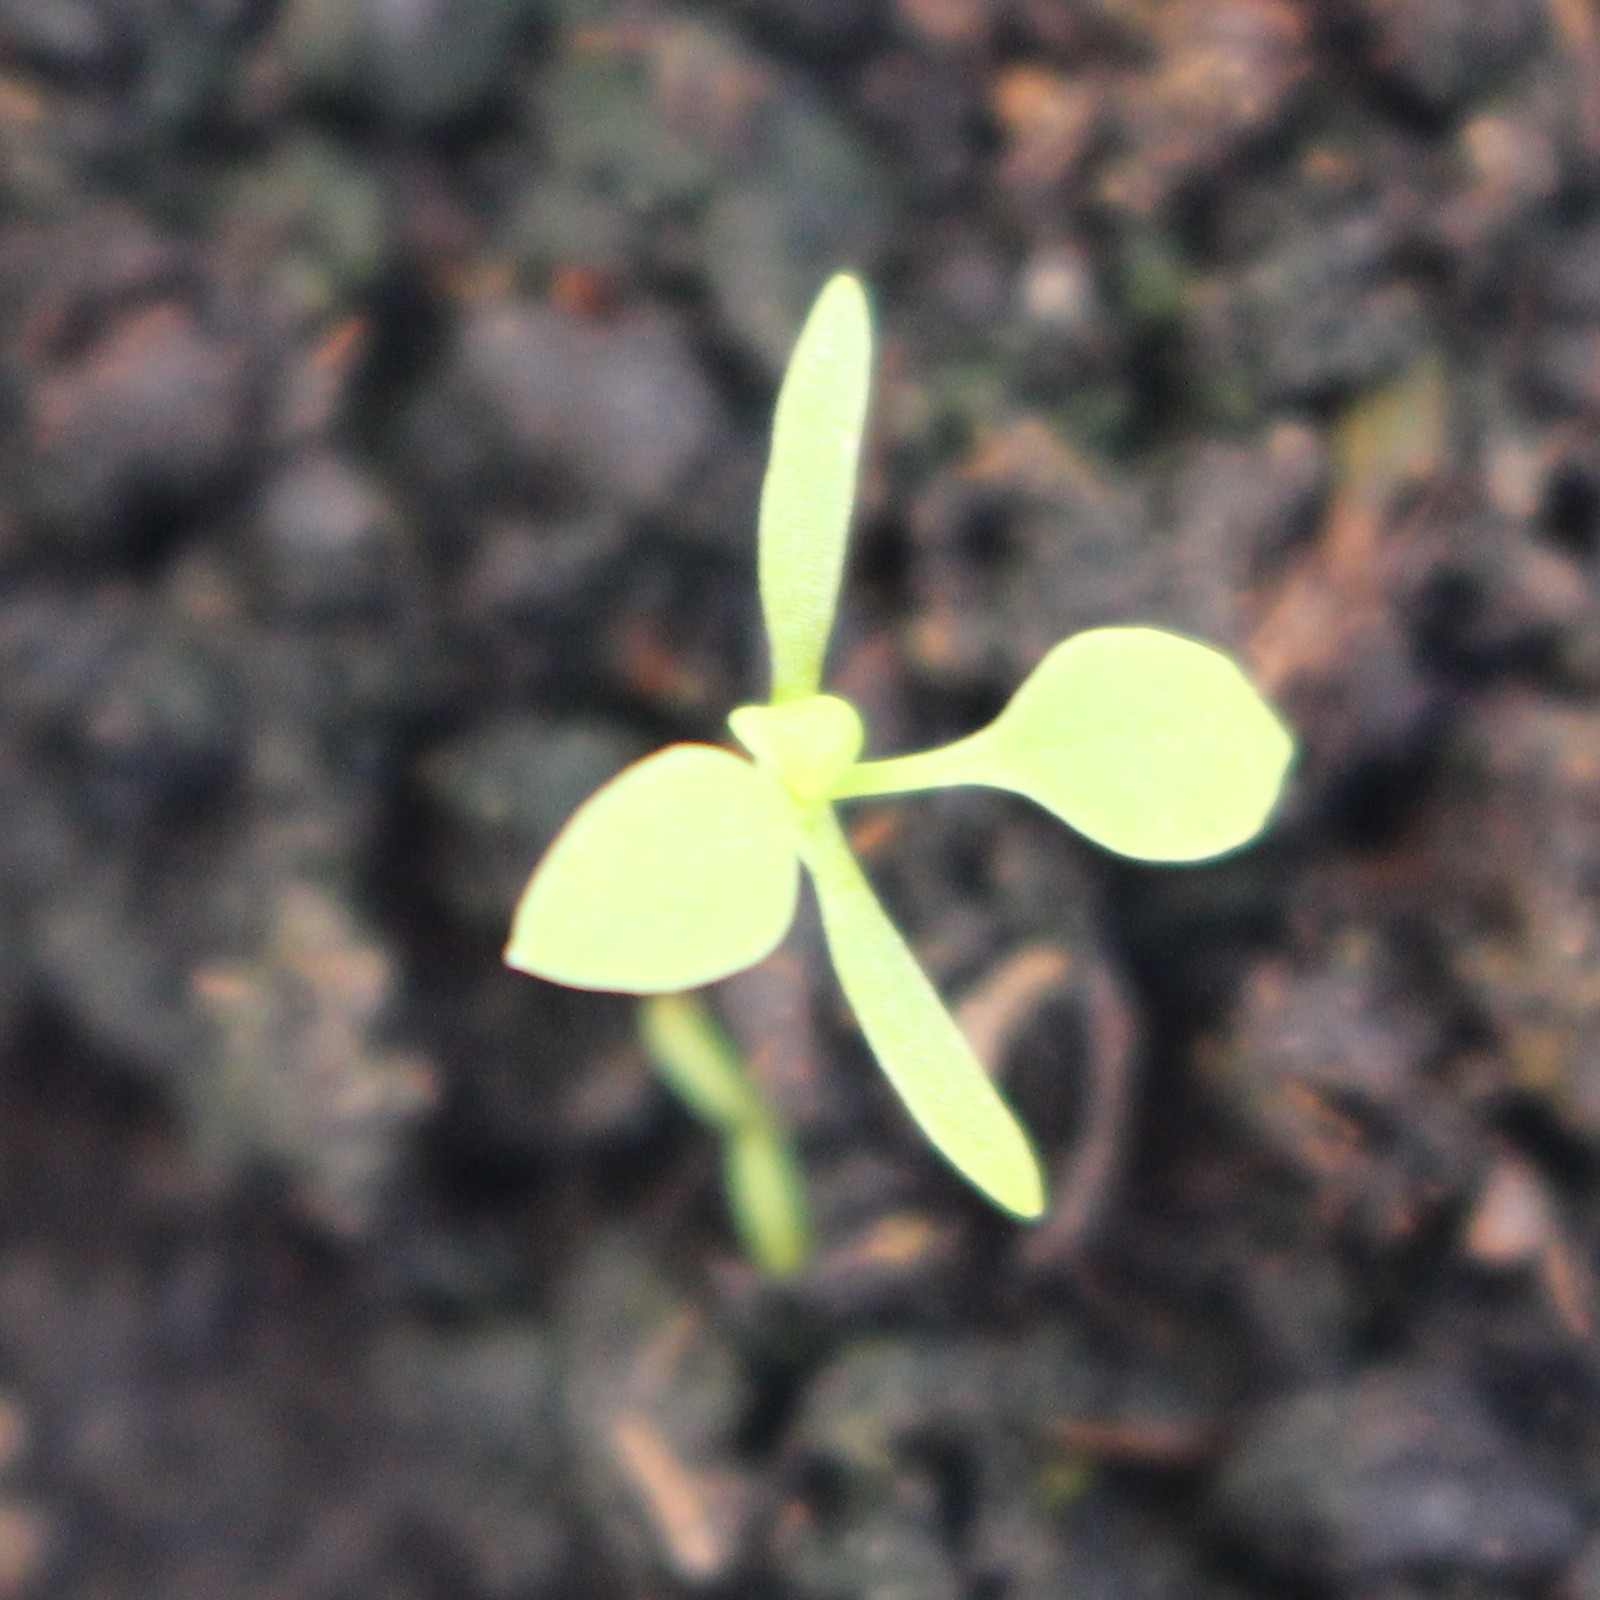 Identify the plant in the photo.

Papaver rhoeas
